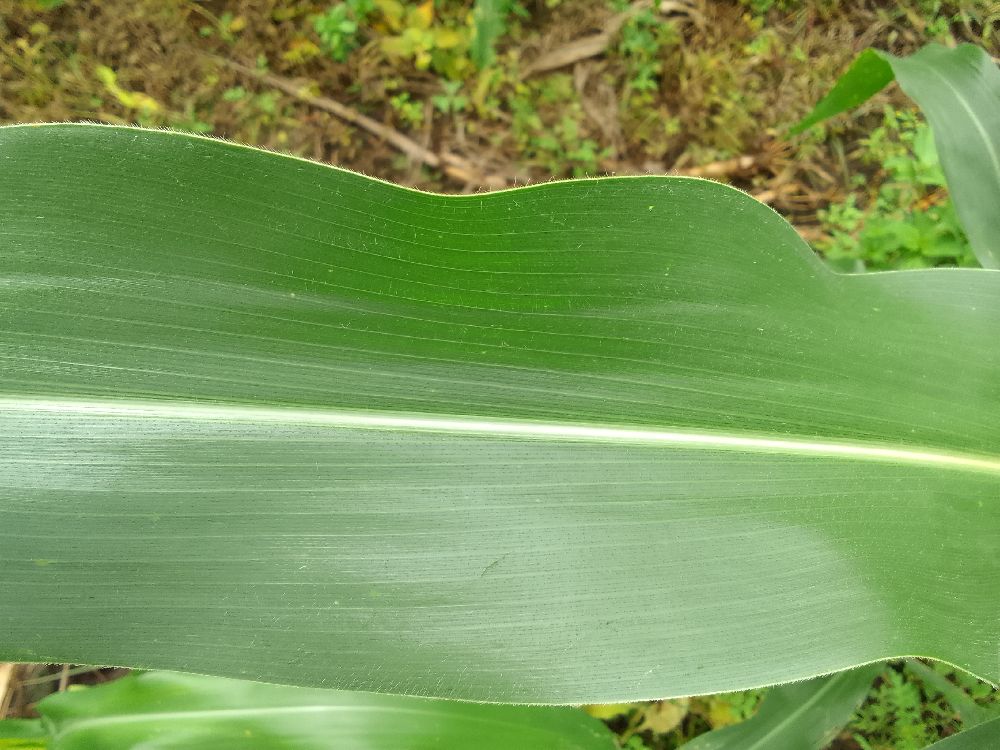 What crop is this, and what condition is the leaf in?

maize, healthy
